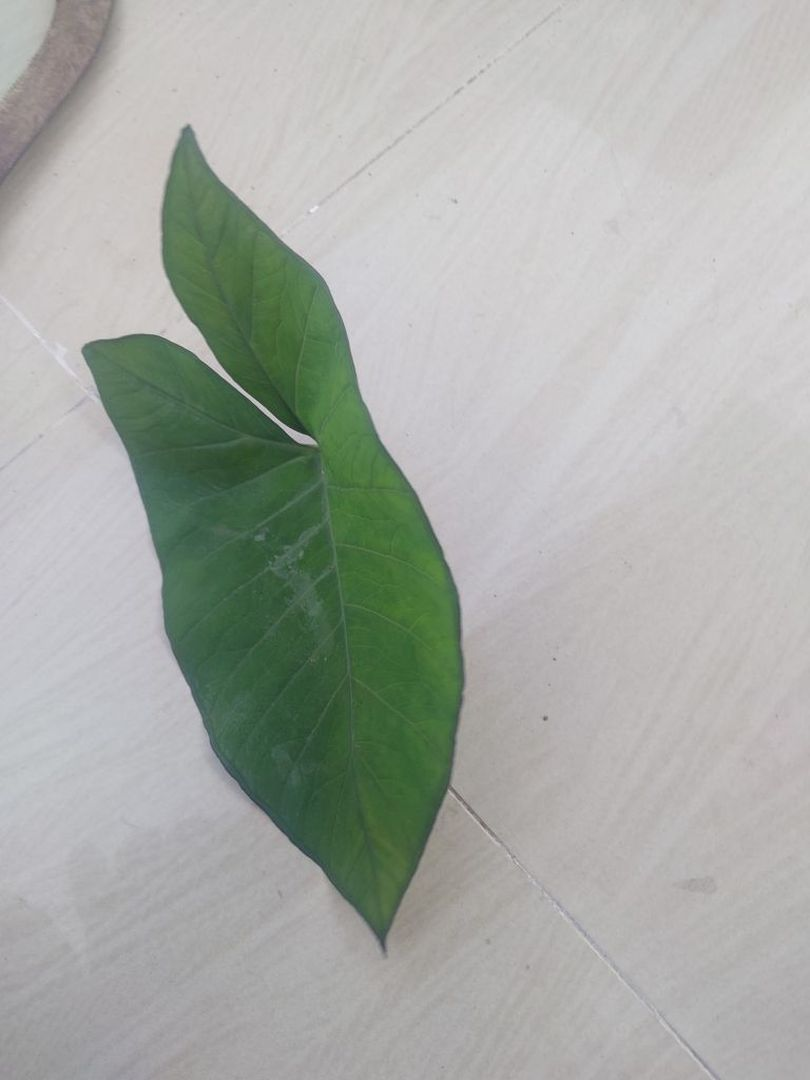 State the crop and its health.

taro, healthy
